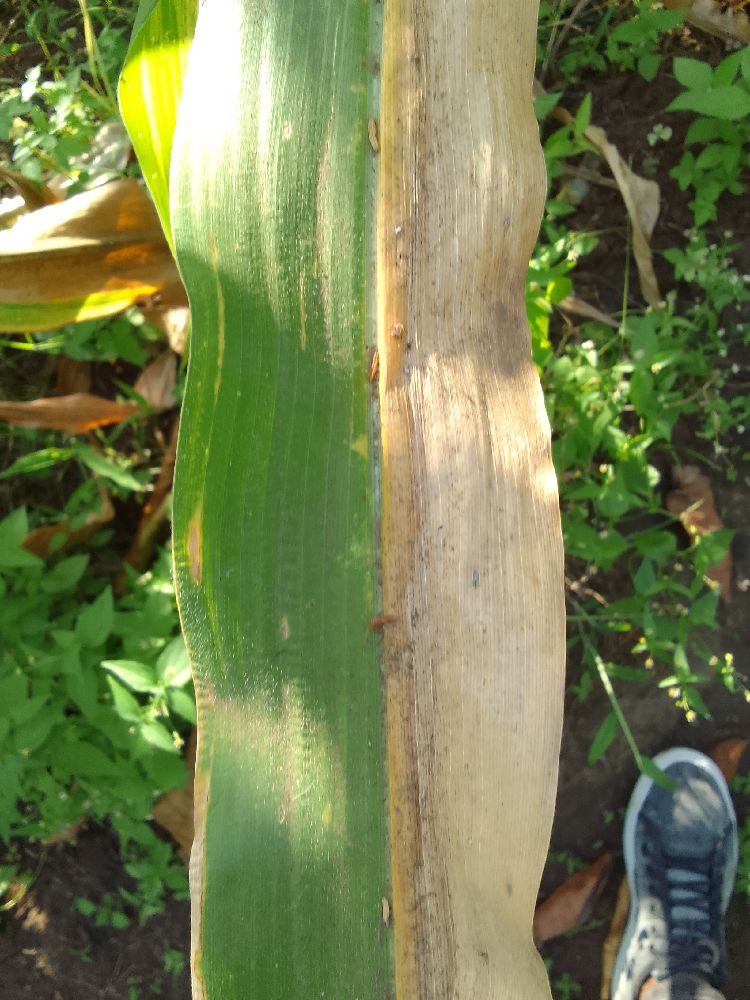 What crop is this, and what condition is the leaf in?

maize, maize lethal necrosis
